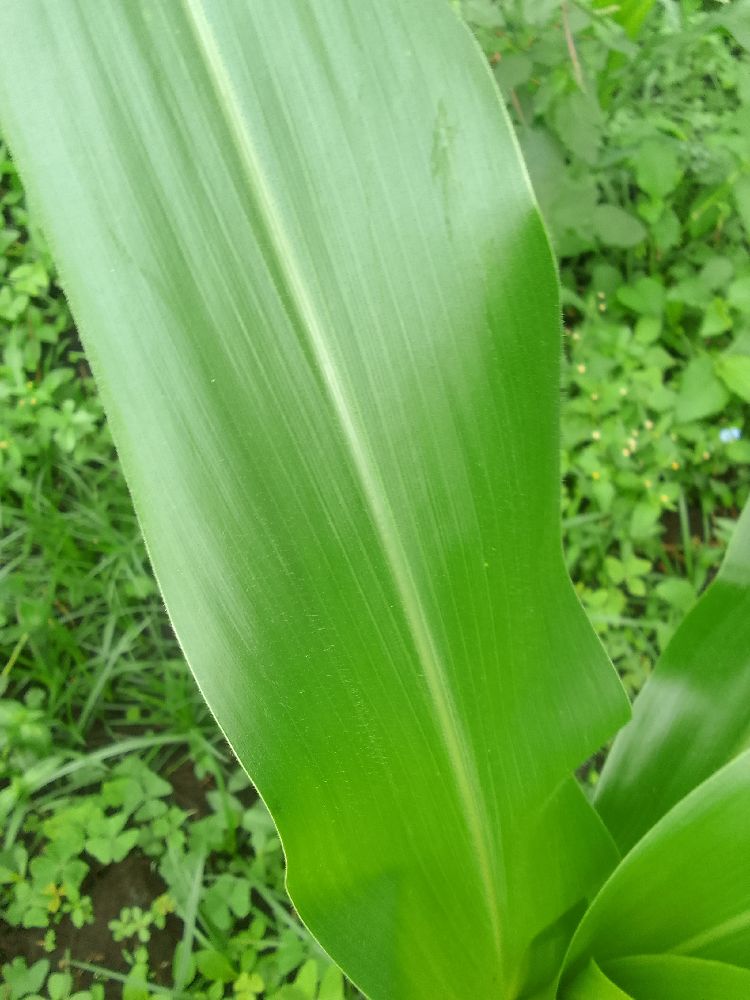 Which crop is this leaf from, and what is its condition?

maize, healthy
